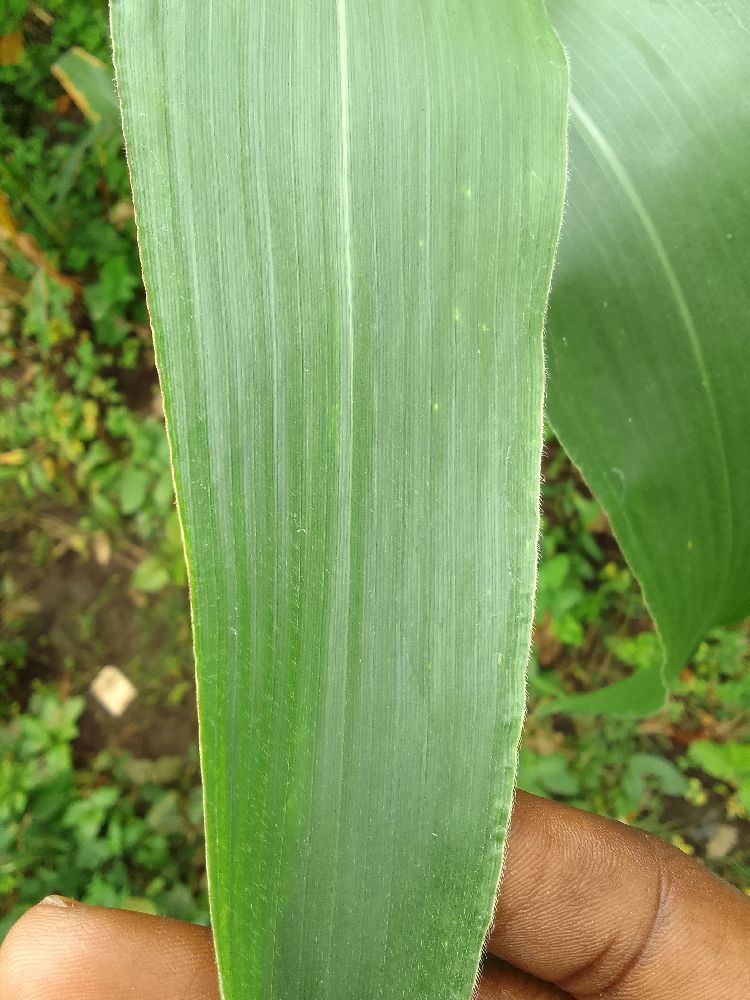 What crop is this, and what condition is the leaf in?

maize, healthy
